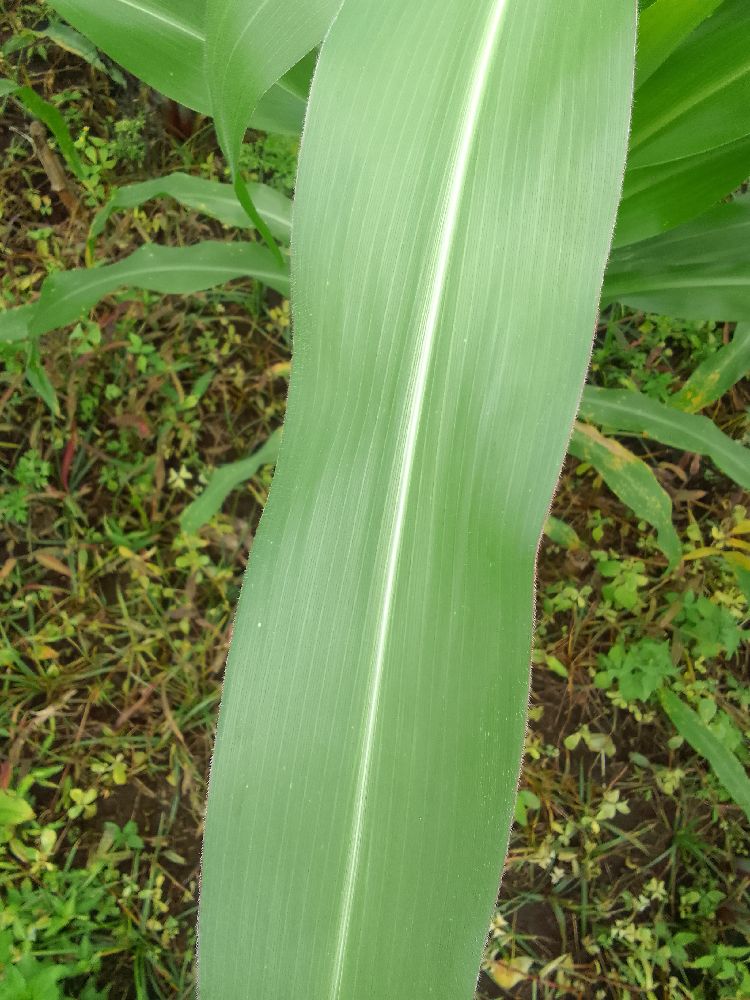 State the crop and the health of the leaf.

maize, healthy
